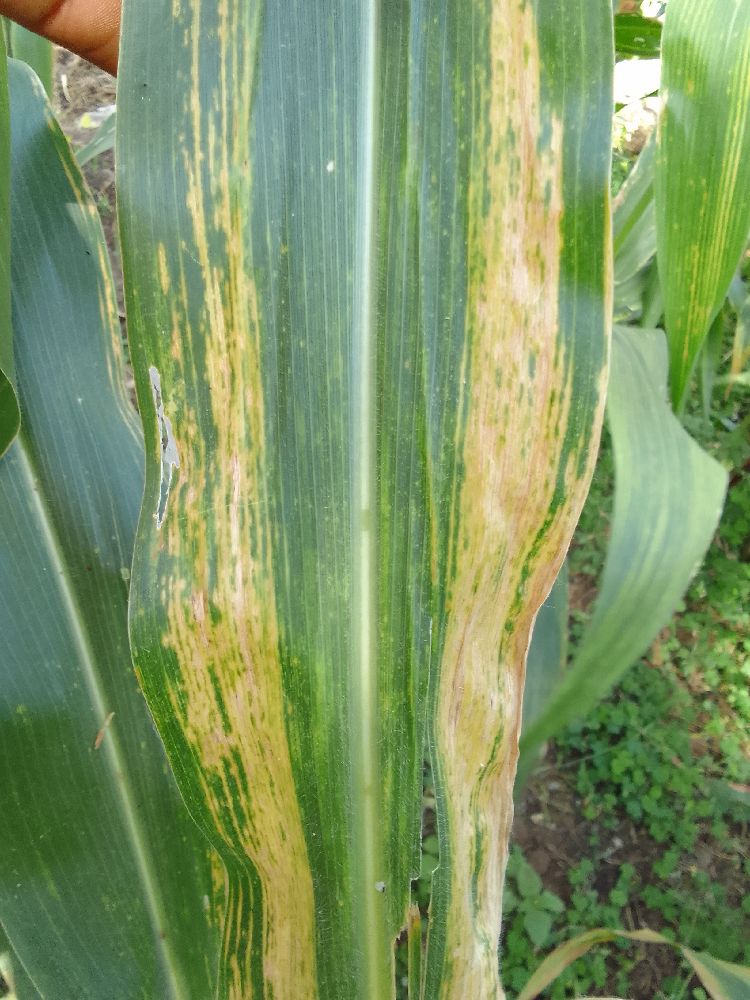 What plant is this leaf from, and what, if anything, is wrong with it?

maize, maize lethal necrosis
